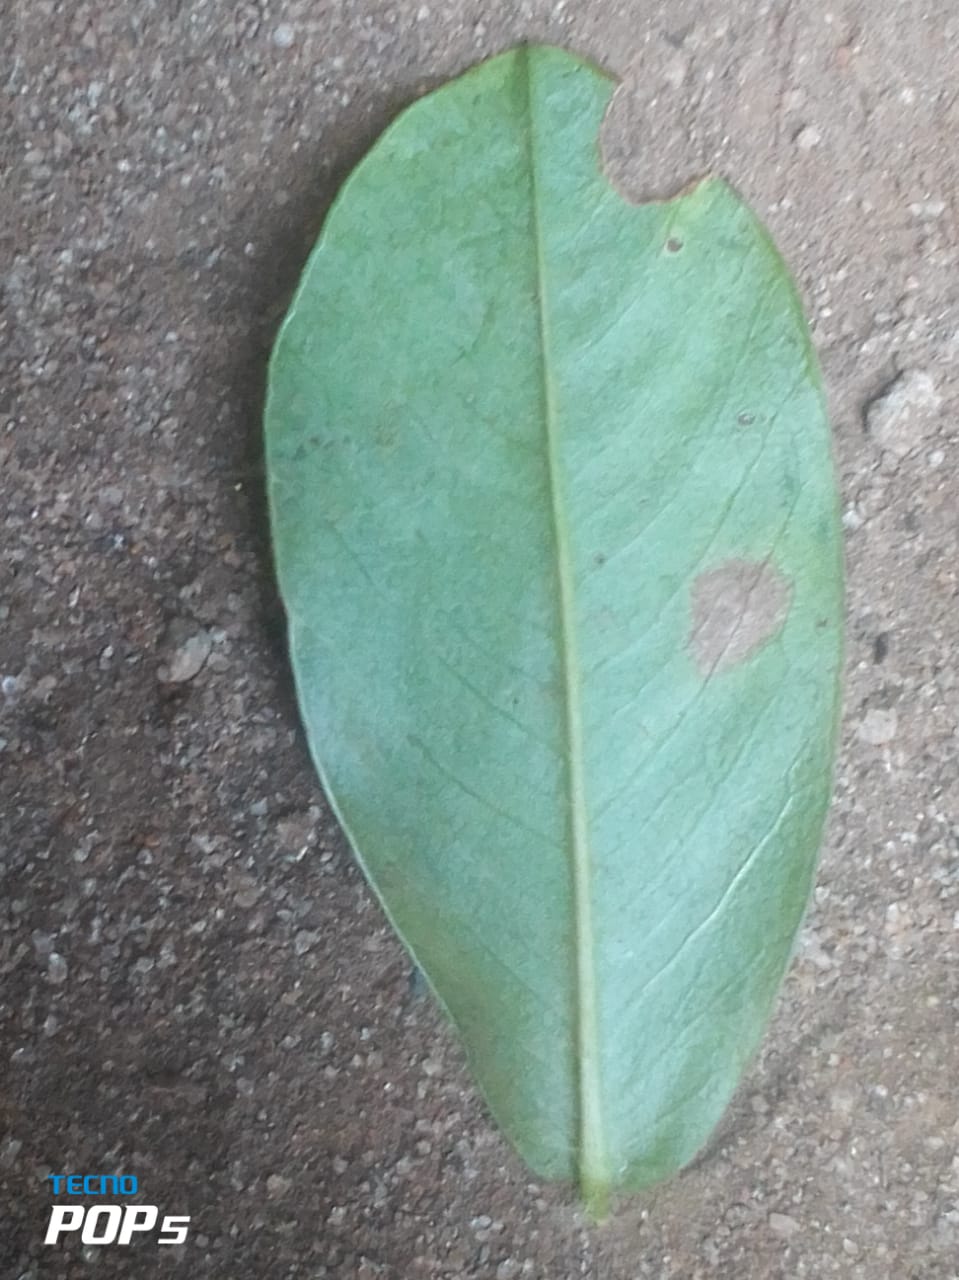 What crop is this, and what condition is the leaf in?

peanut, nothapassalora personata
